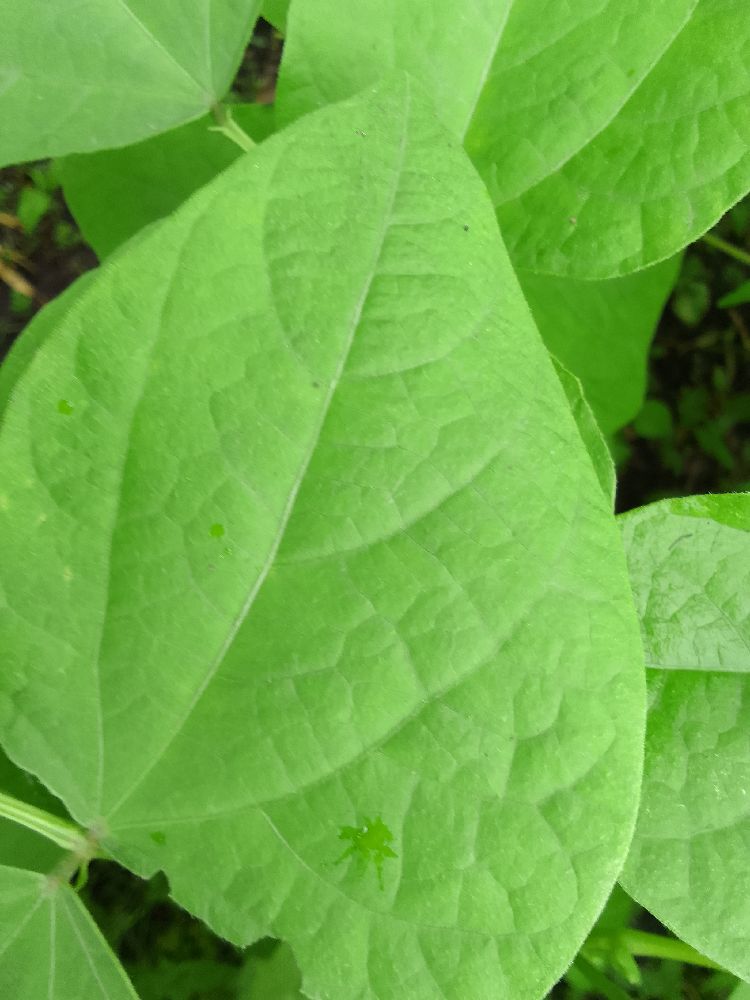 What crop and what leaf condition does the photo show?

maize, healthy
